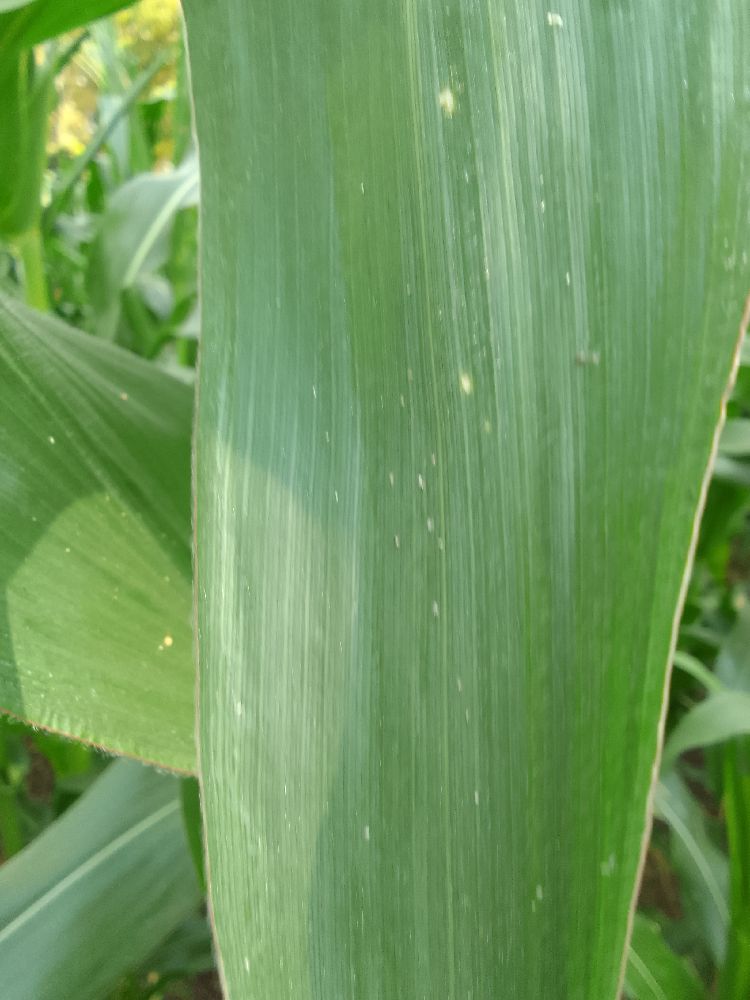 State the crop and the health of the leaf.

maize, healthy
